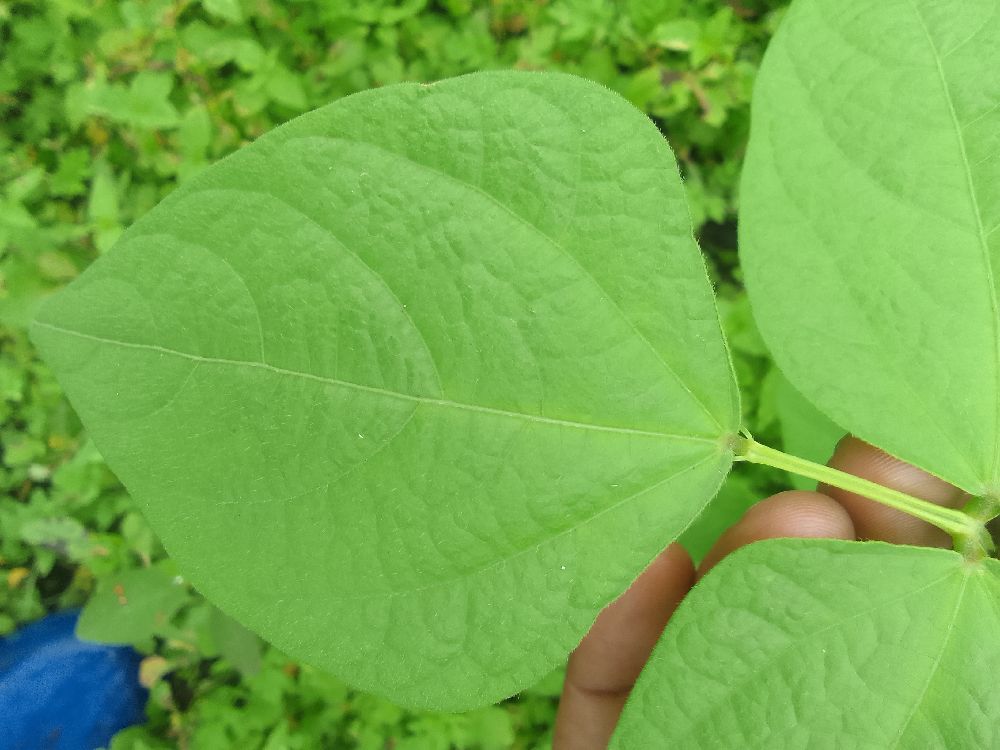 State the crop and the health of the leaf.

common bean, healthy
